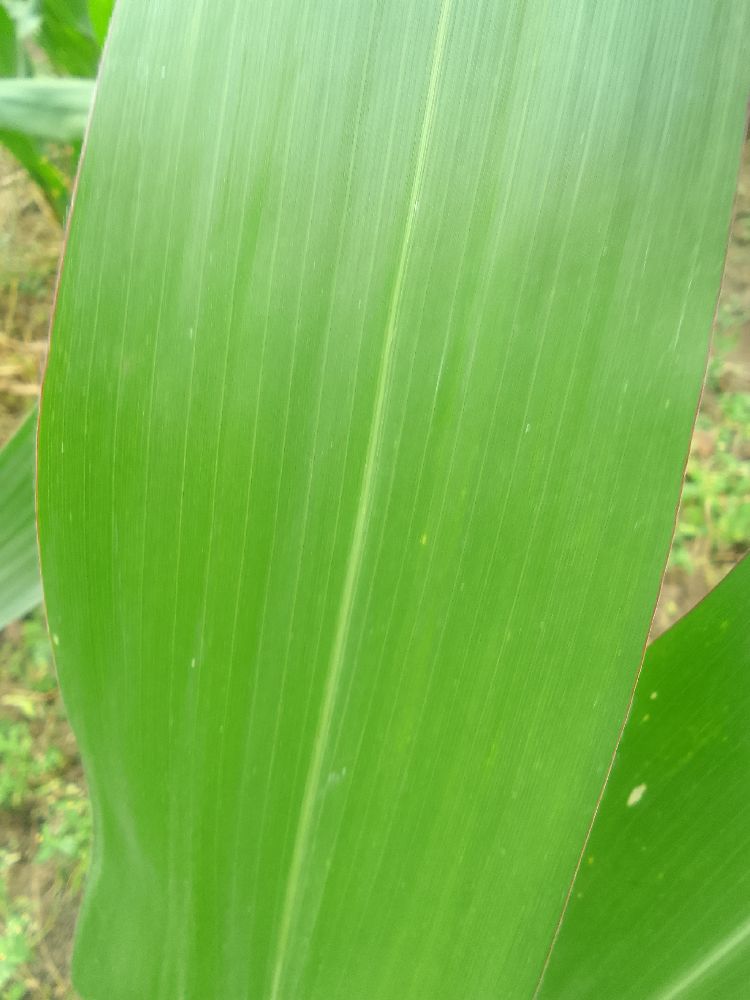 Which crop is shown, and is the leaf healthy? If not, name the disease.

maize, healthy
